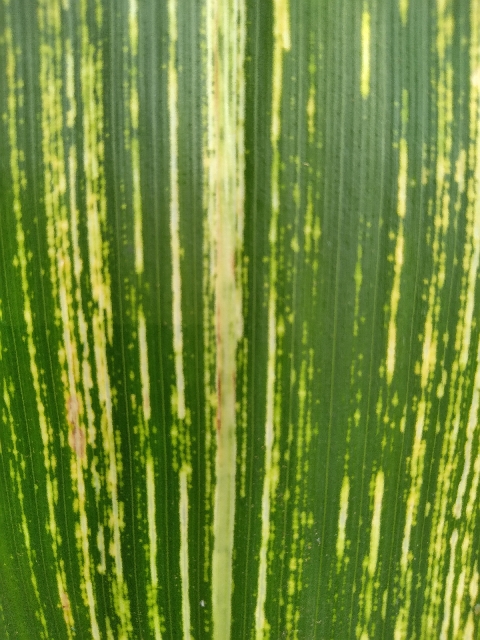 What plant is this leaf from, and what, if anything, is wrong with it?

maize, maize streak virus
